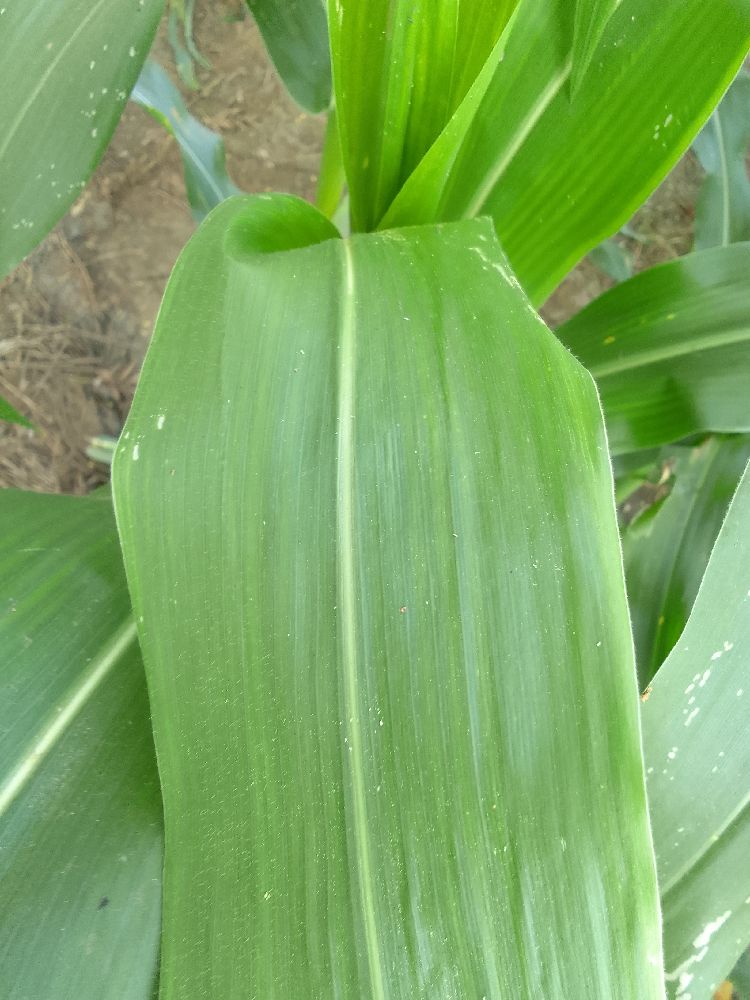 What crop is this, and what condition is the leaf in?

maize, healthy
